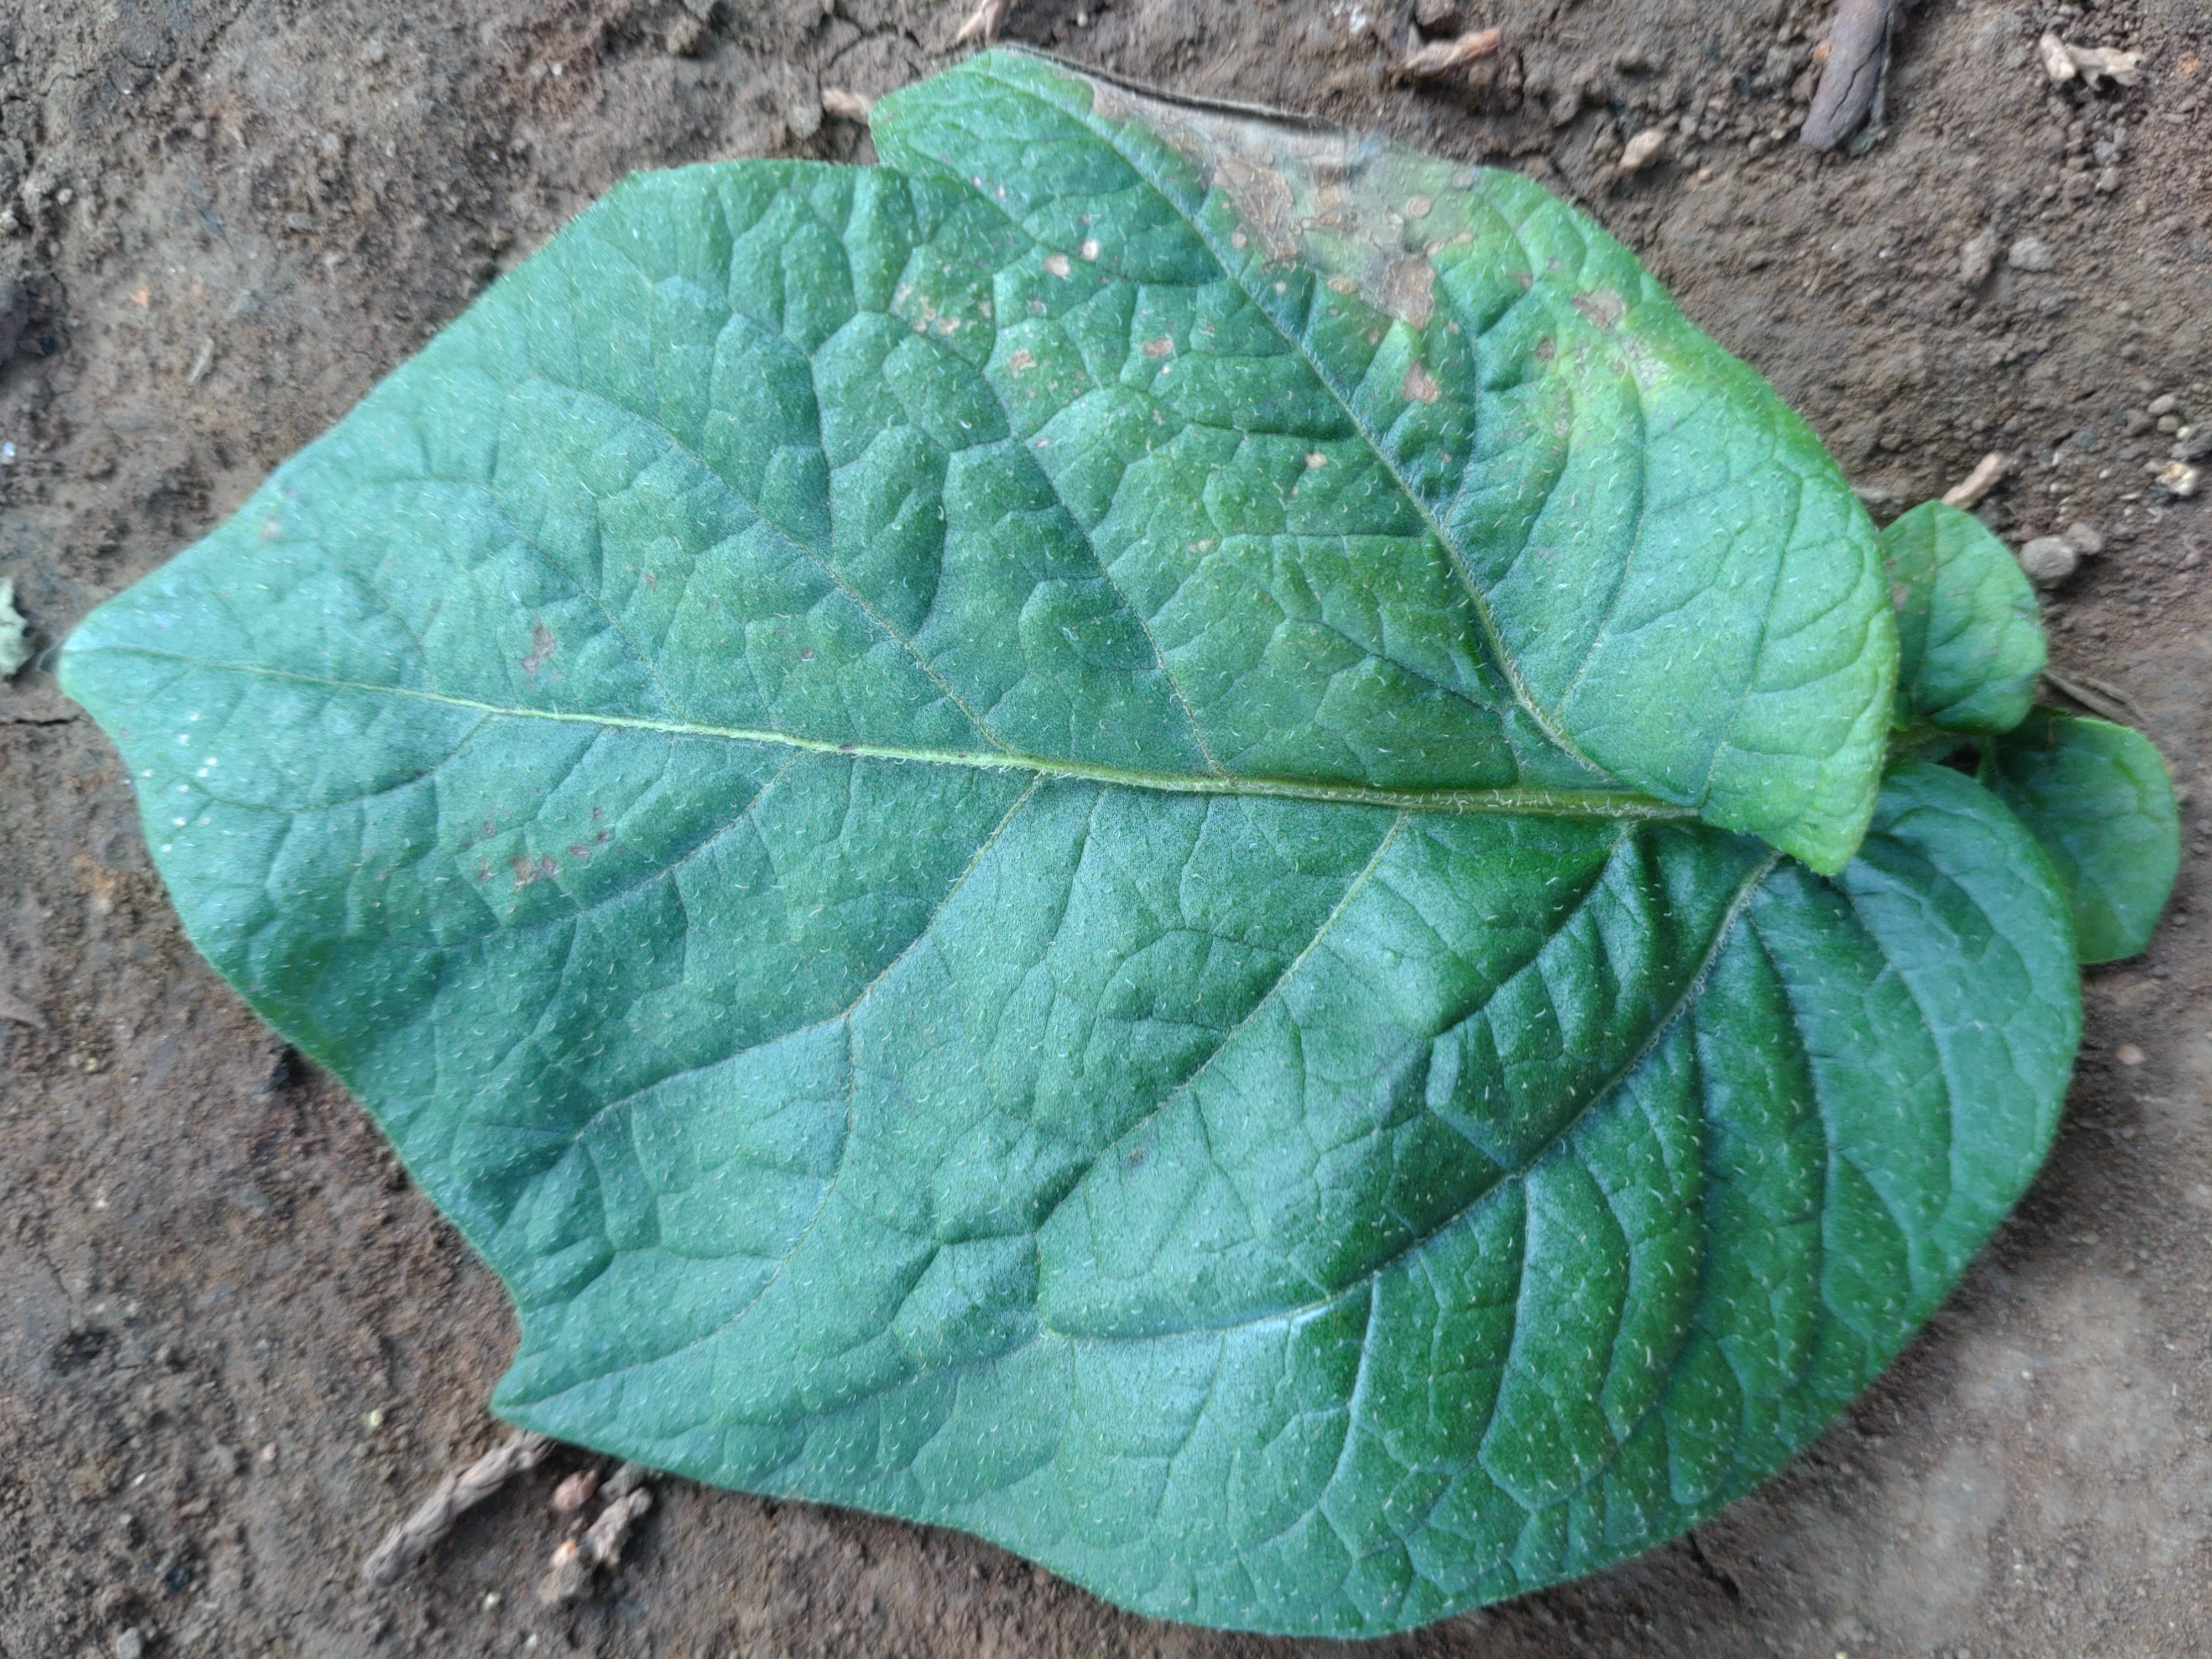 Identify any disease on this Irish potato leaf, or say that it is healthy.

early blight
